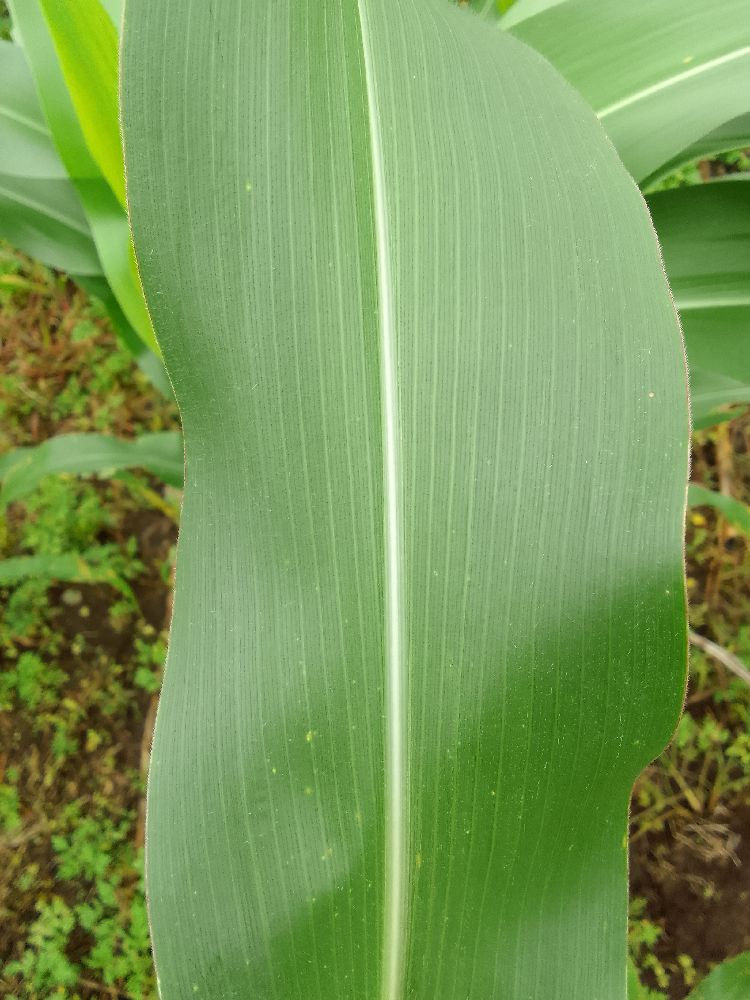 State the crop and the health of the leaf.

maize, healthy
